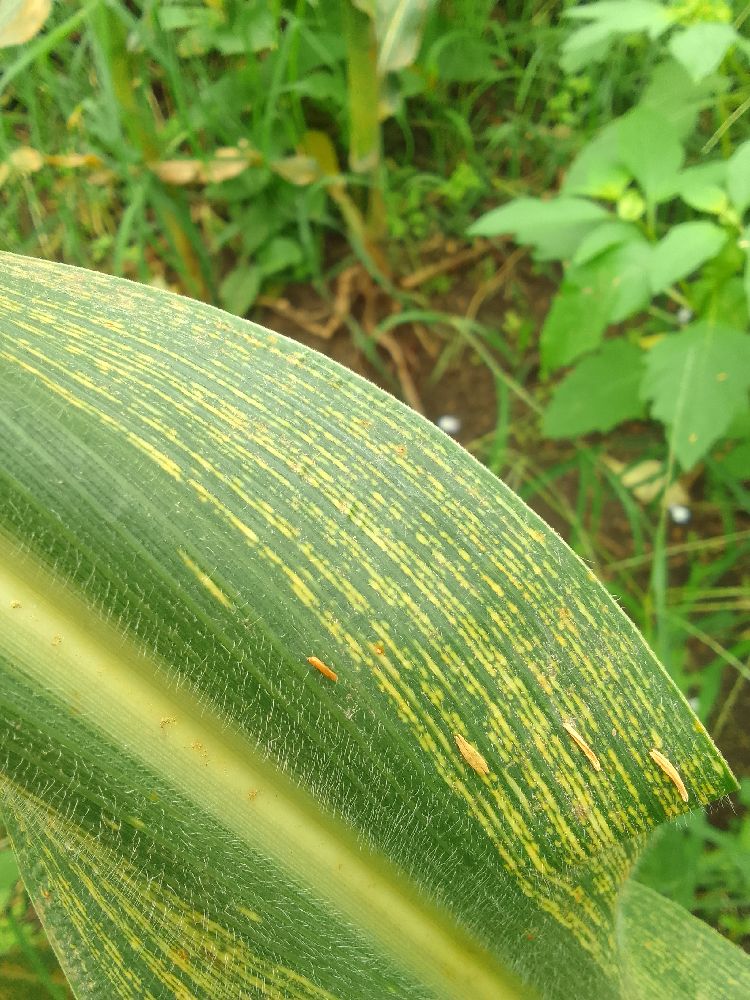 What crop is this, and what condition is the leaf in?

maize, maize streak virus
